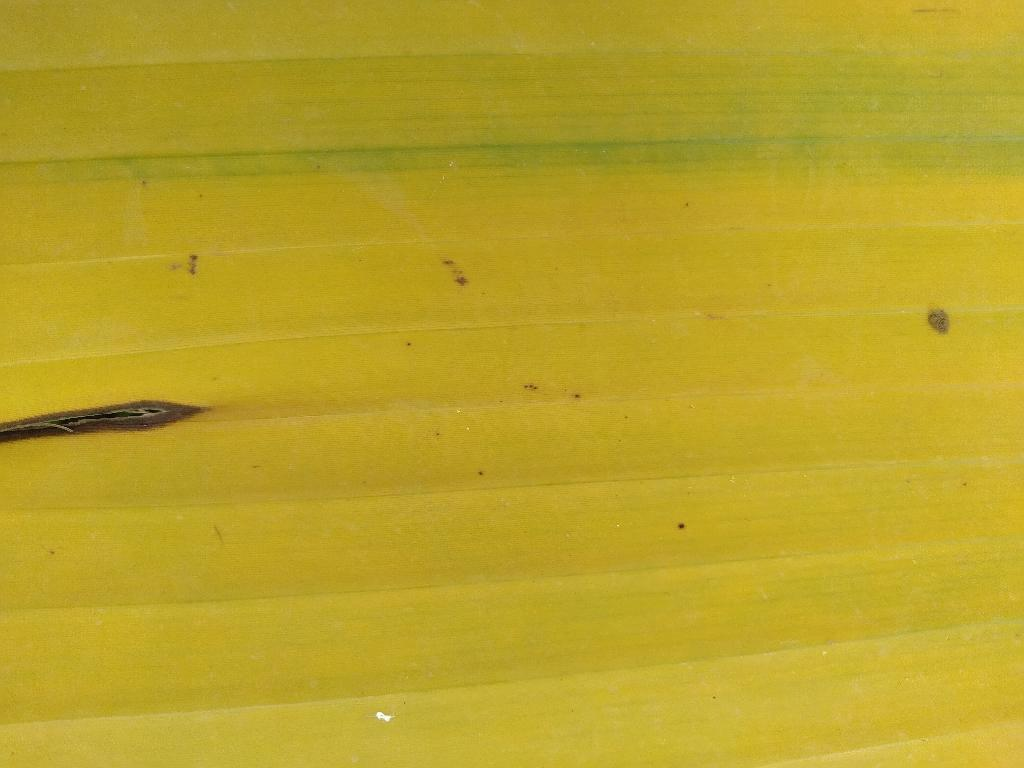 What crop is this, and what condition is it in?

banana, fusarium wilt race 1
